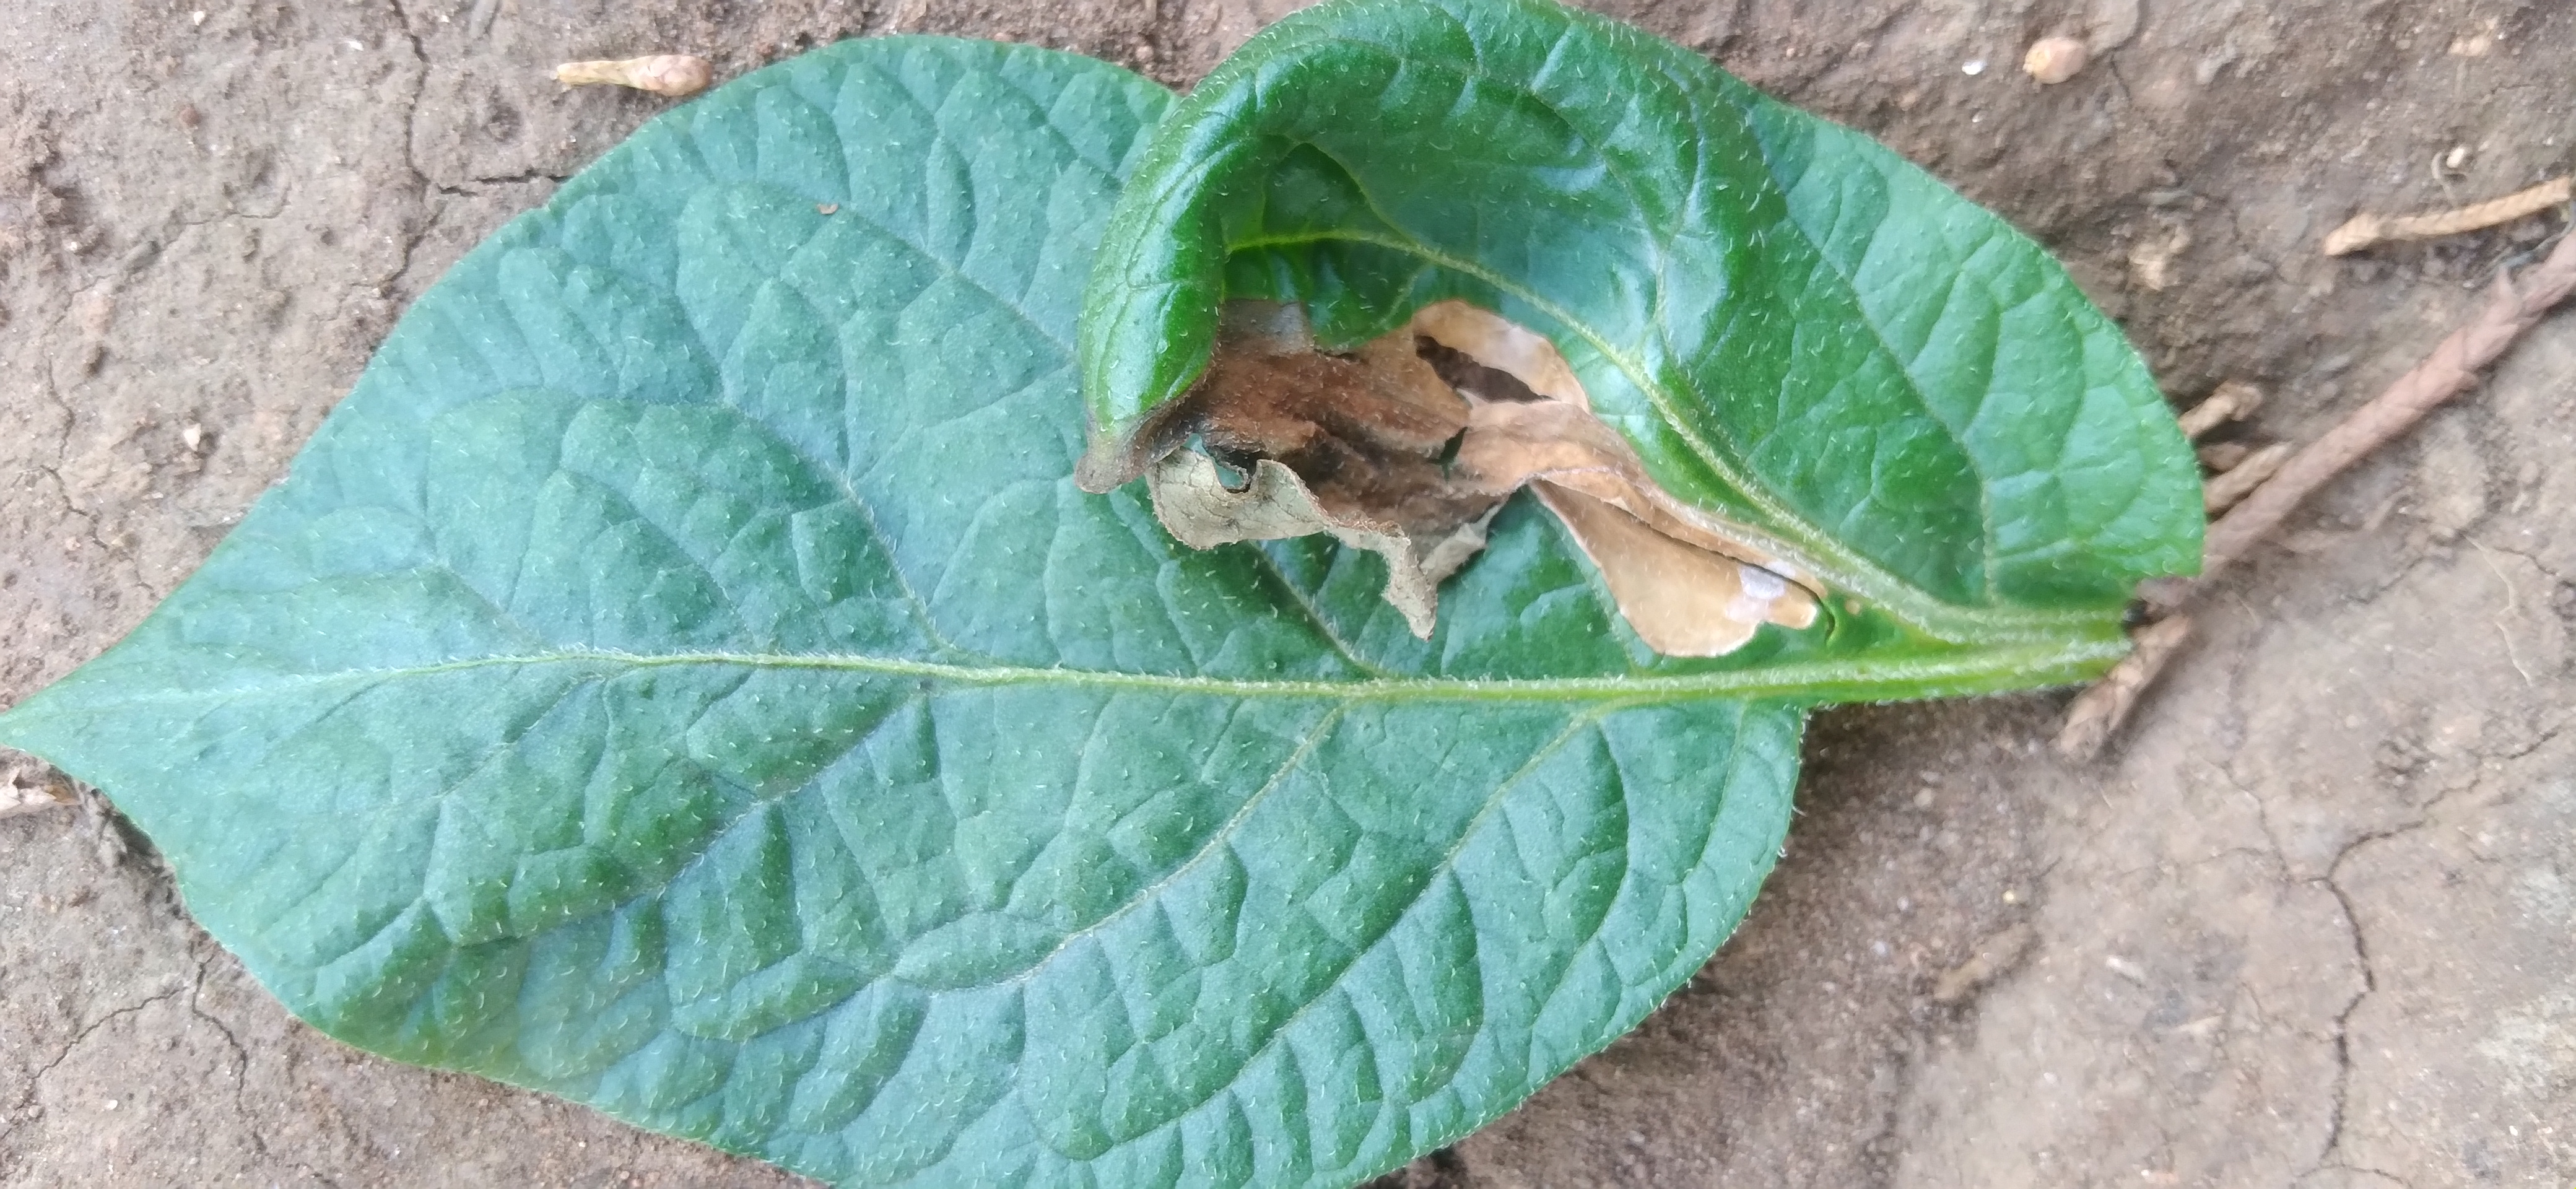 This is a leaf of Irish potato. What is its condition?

early blight
